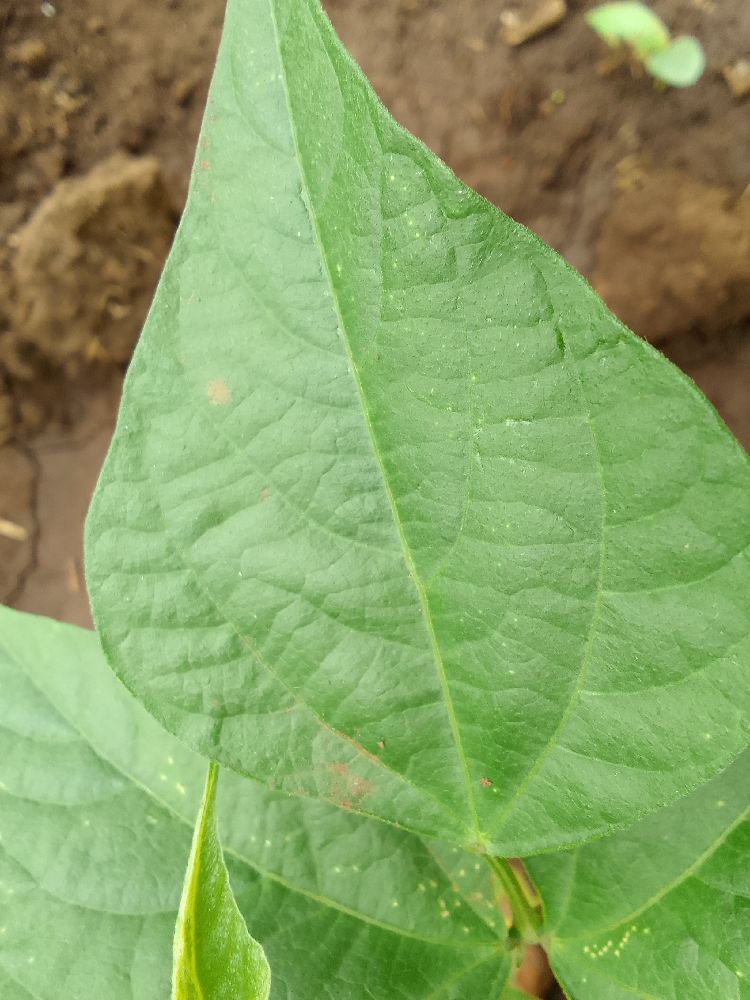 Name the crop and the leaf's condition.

common bean, healthy
